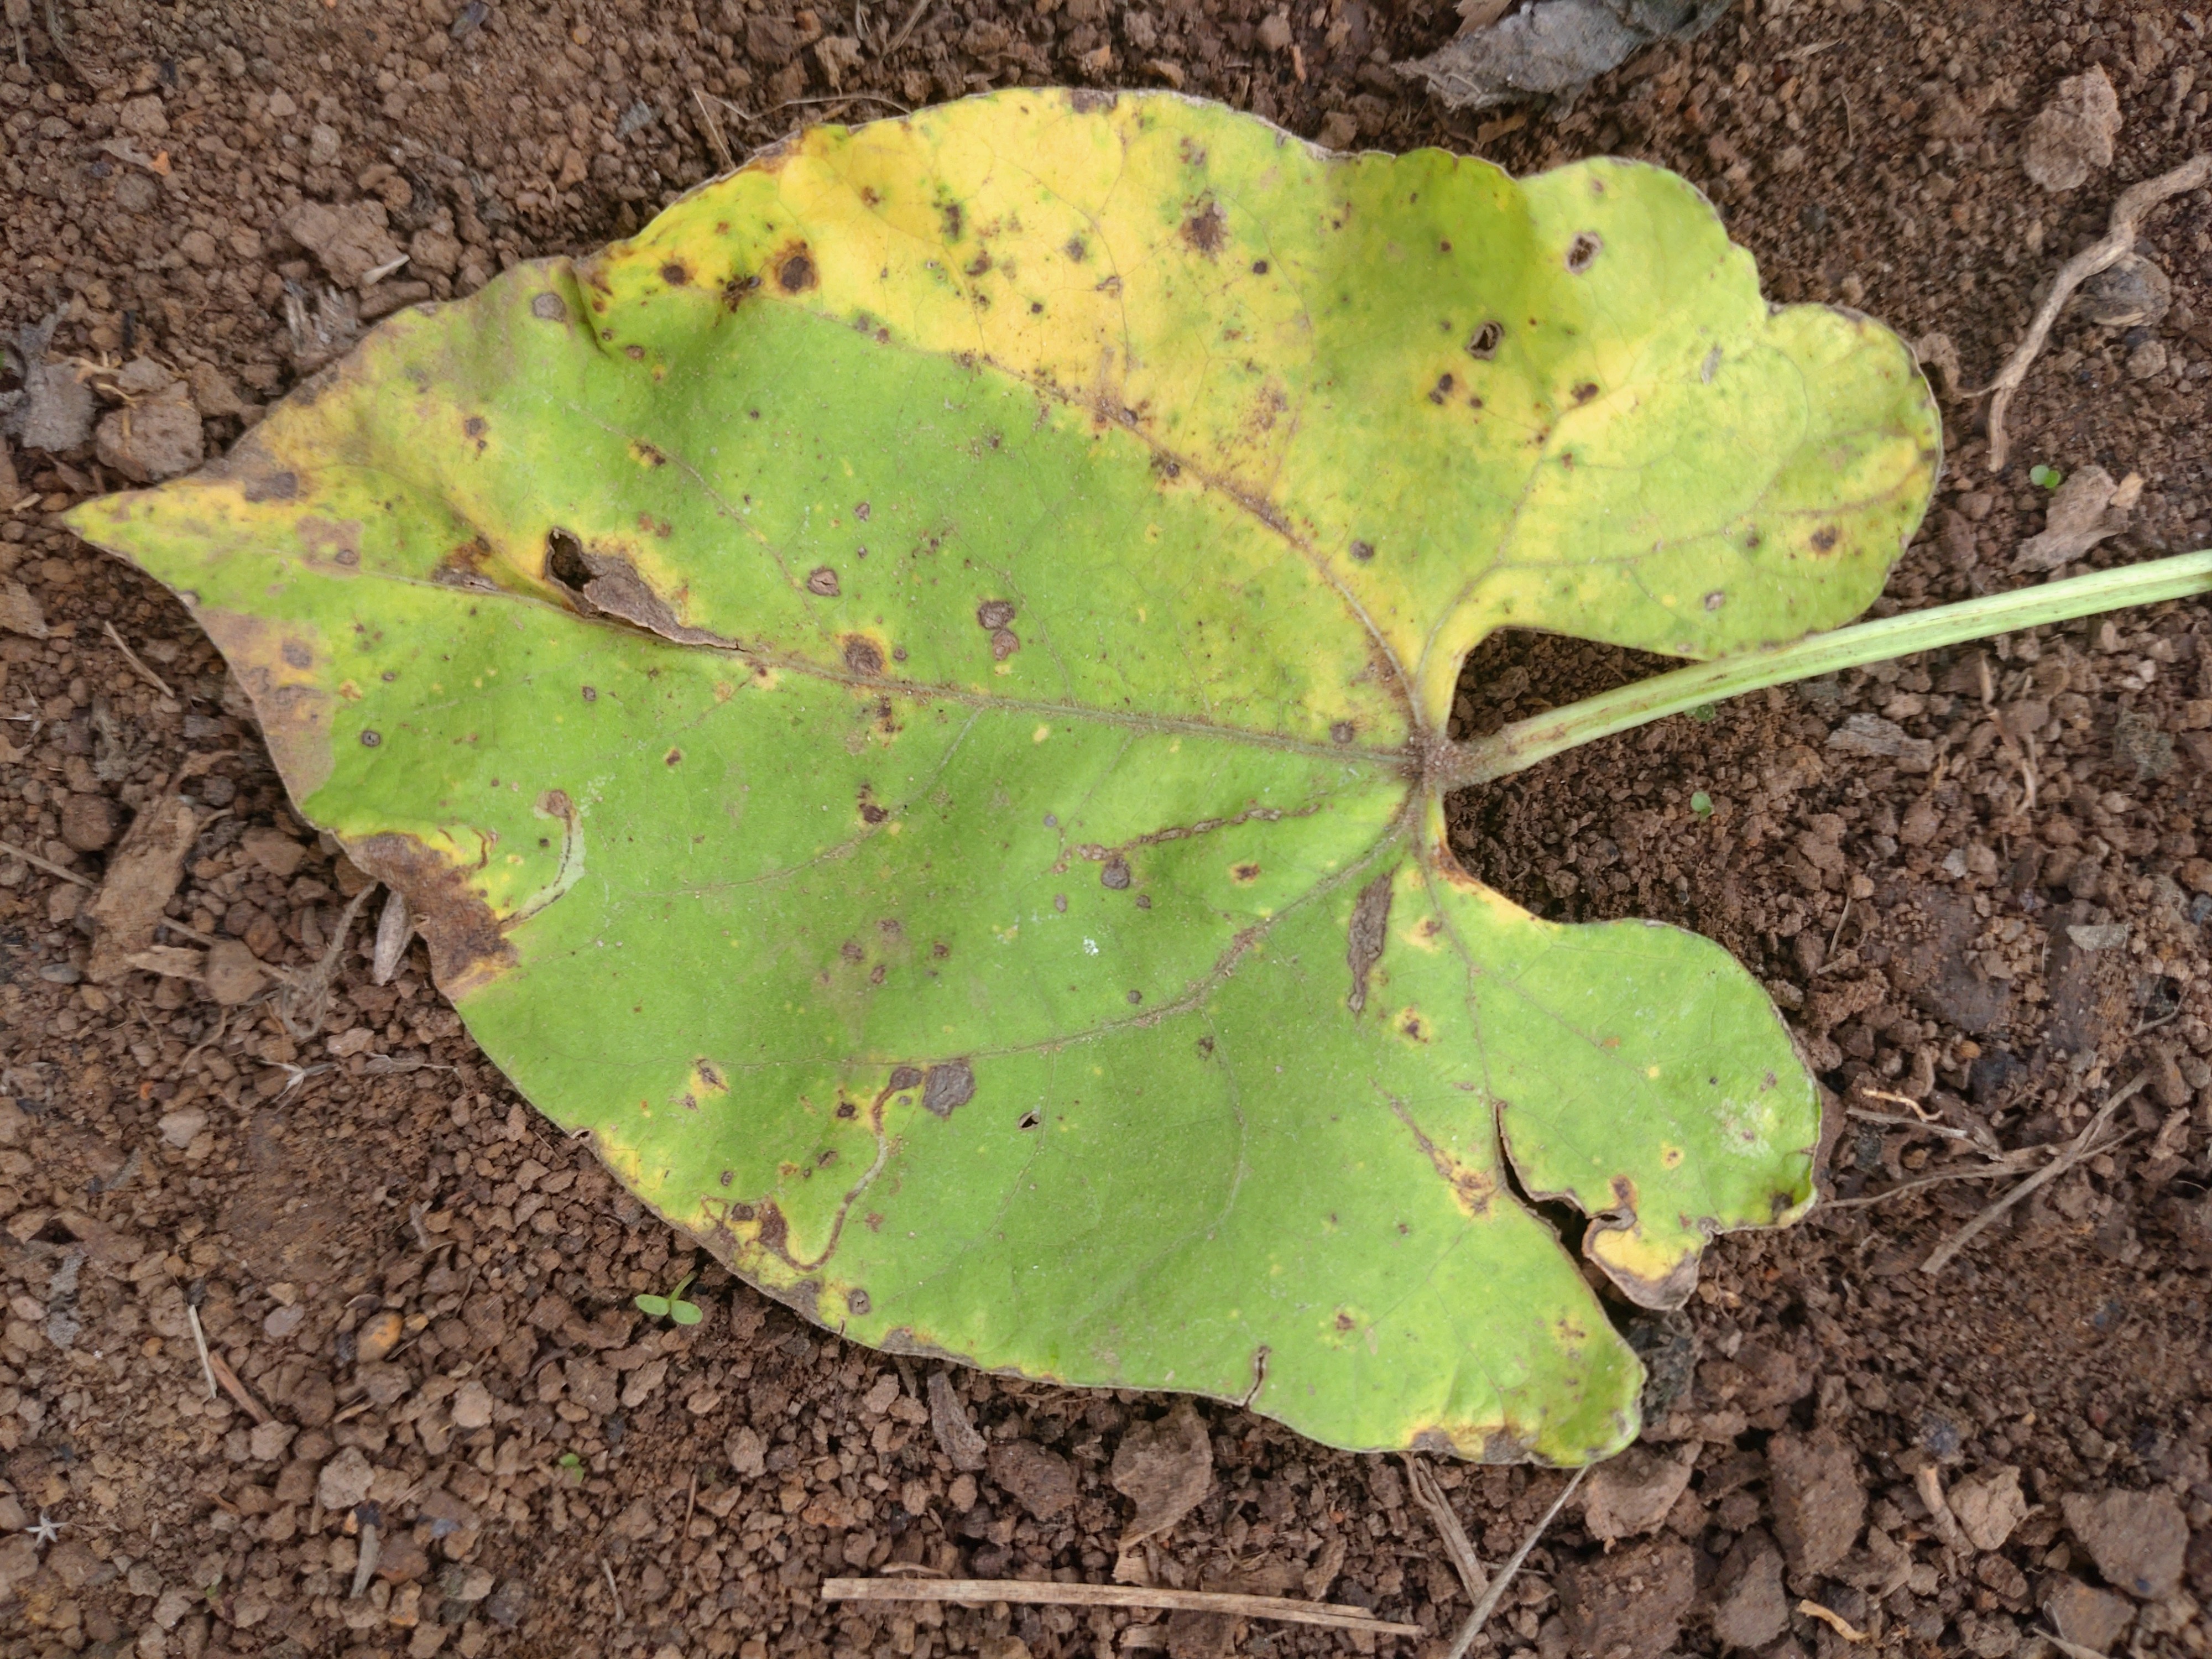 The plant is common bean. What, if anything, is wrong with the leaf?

rust
